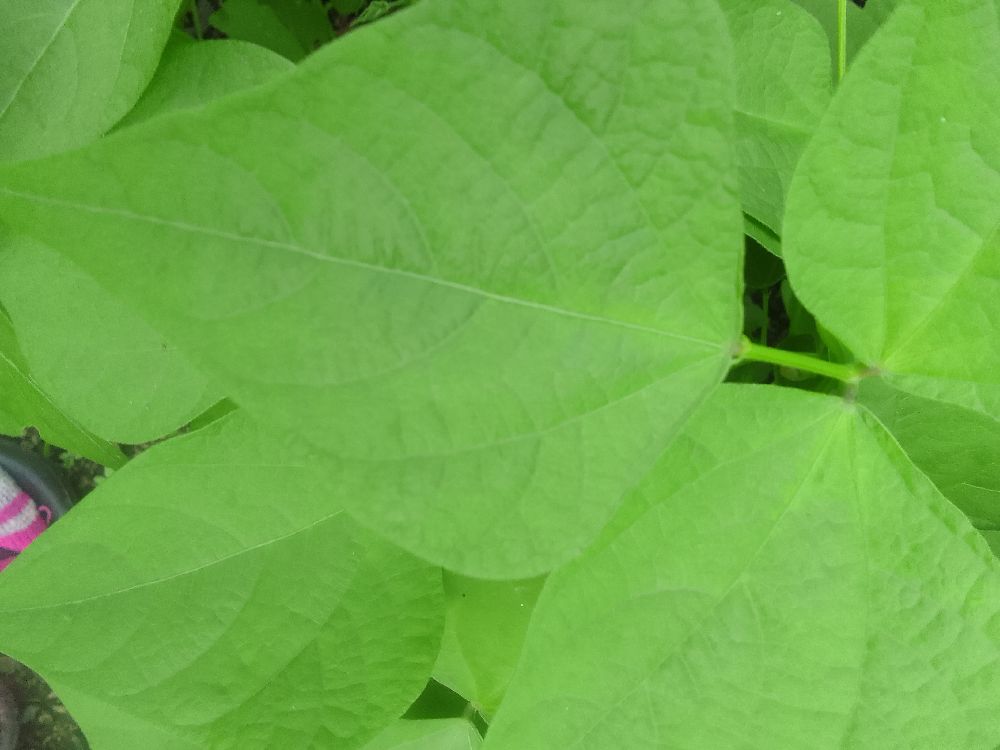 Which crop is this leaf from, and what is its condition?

common bean, healthy
